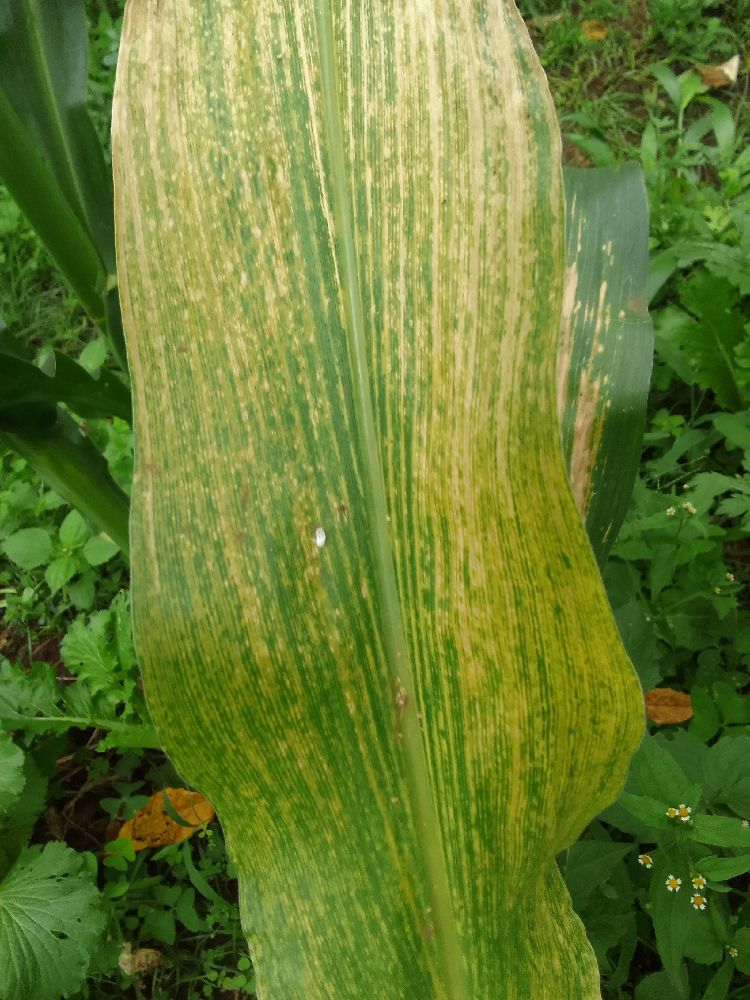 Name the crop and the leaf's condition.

maize, maize lethal necrosis
